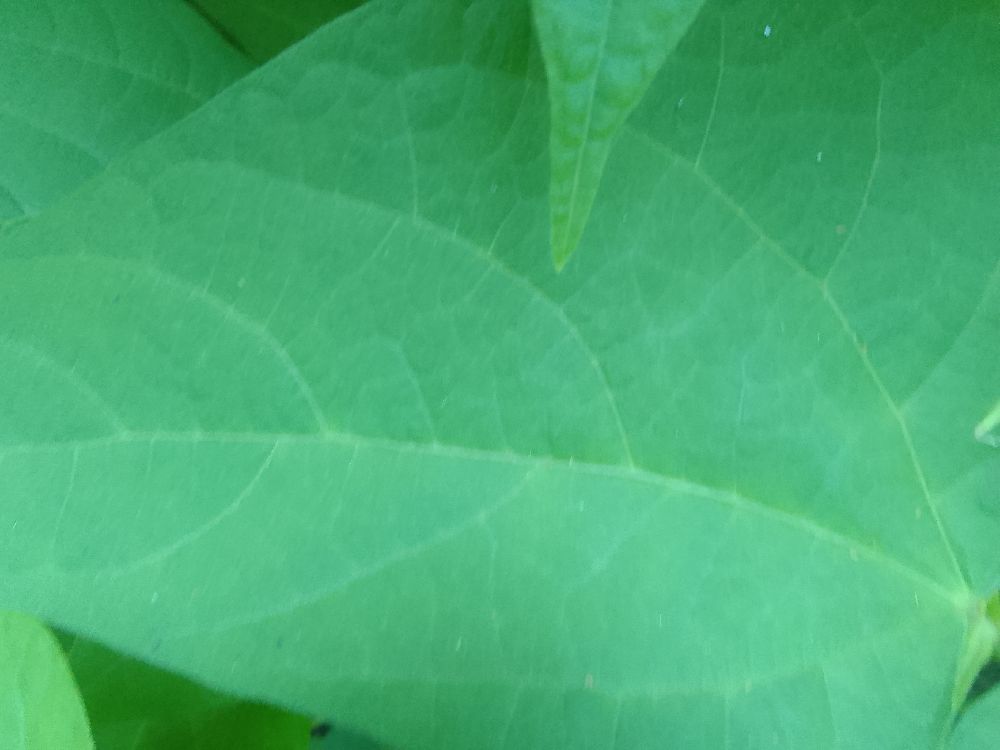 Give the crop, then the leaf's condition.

common bean, healthy
